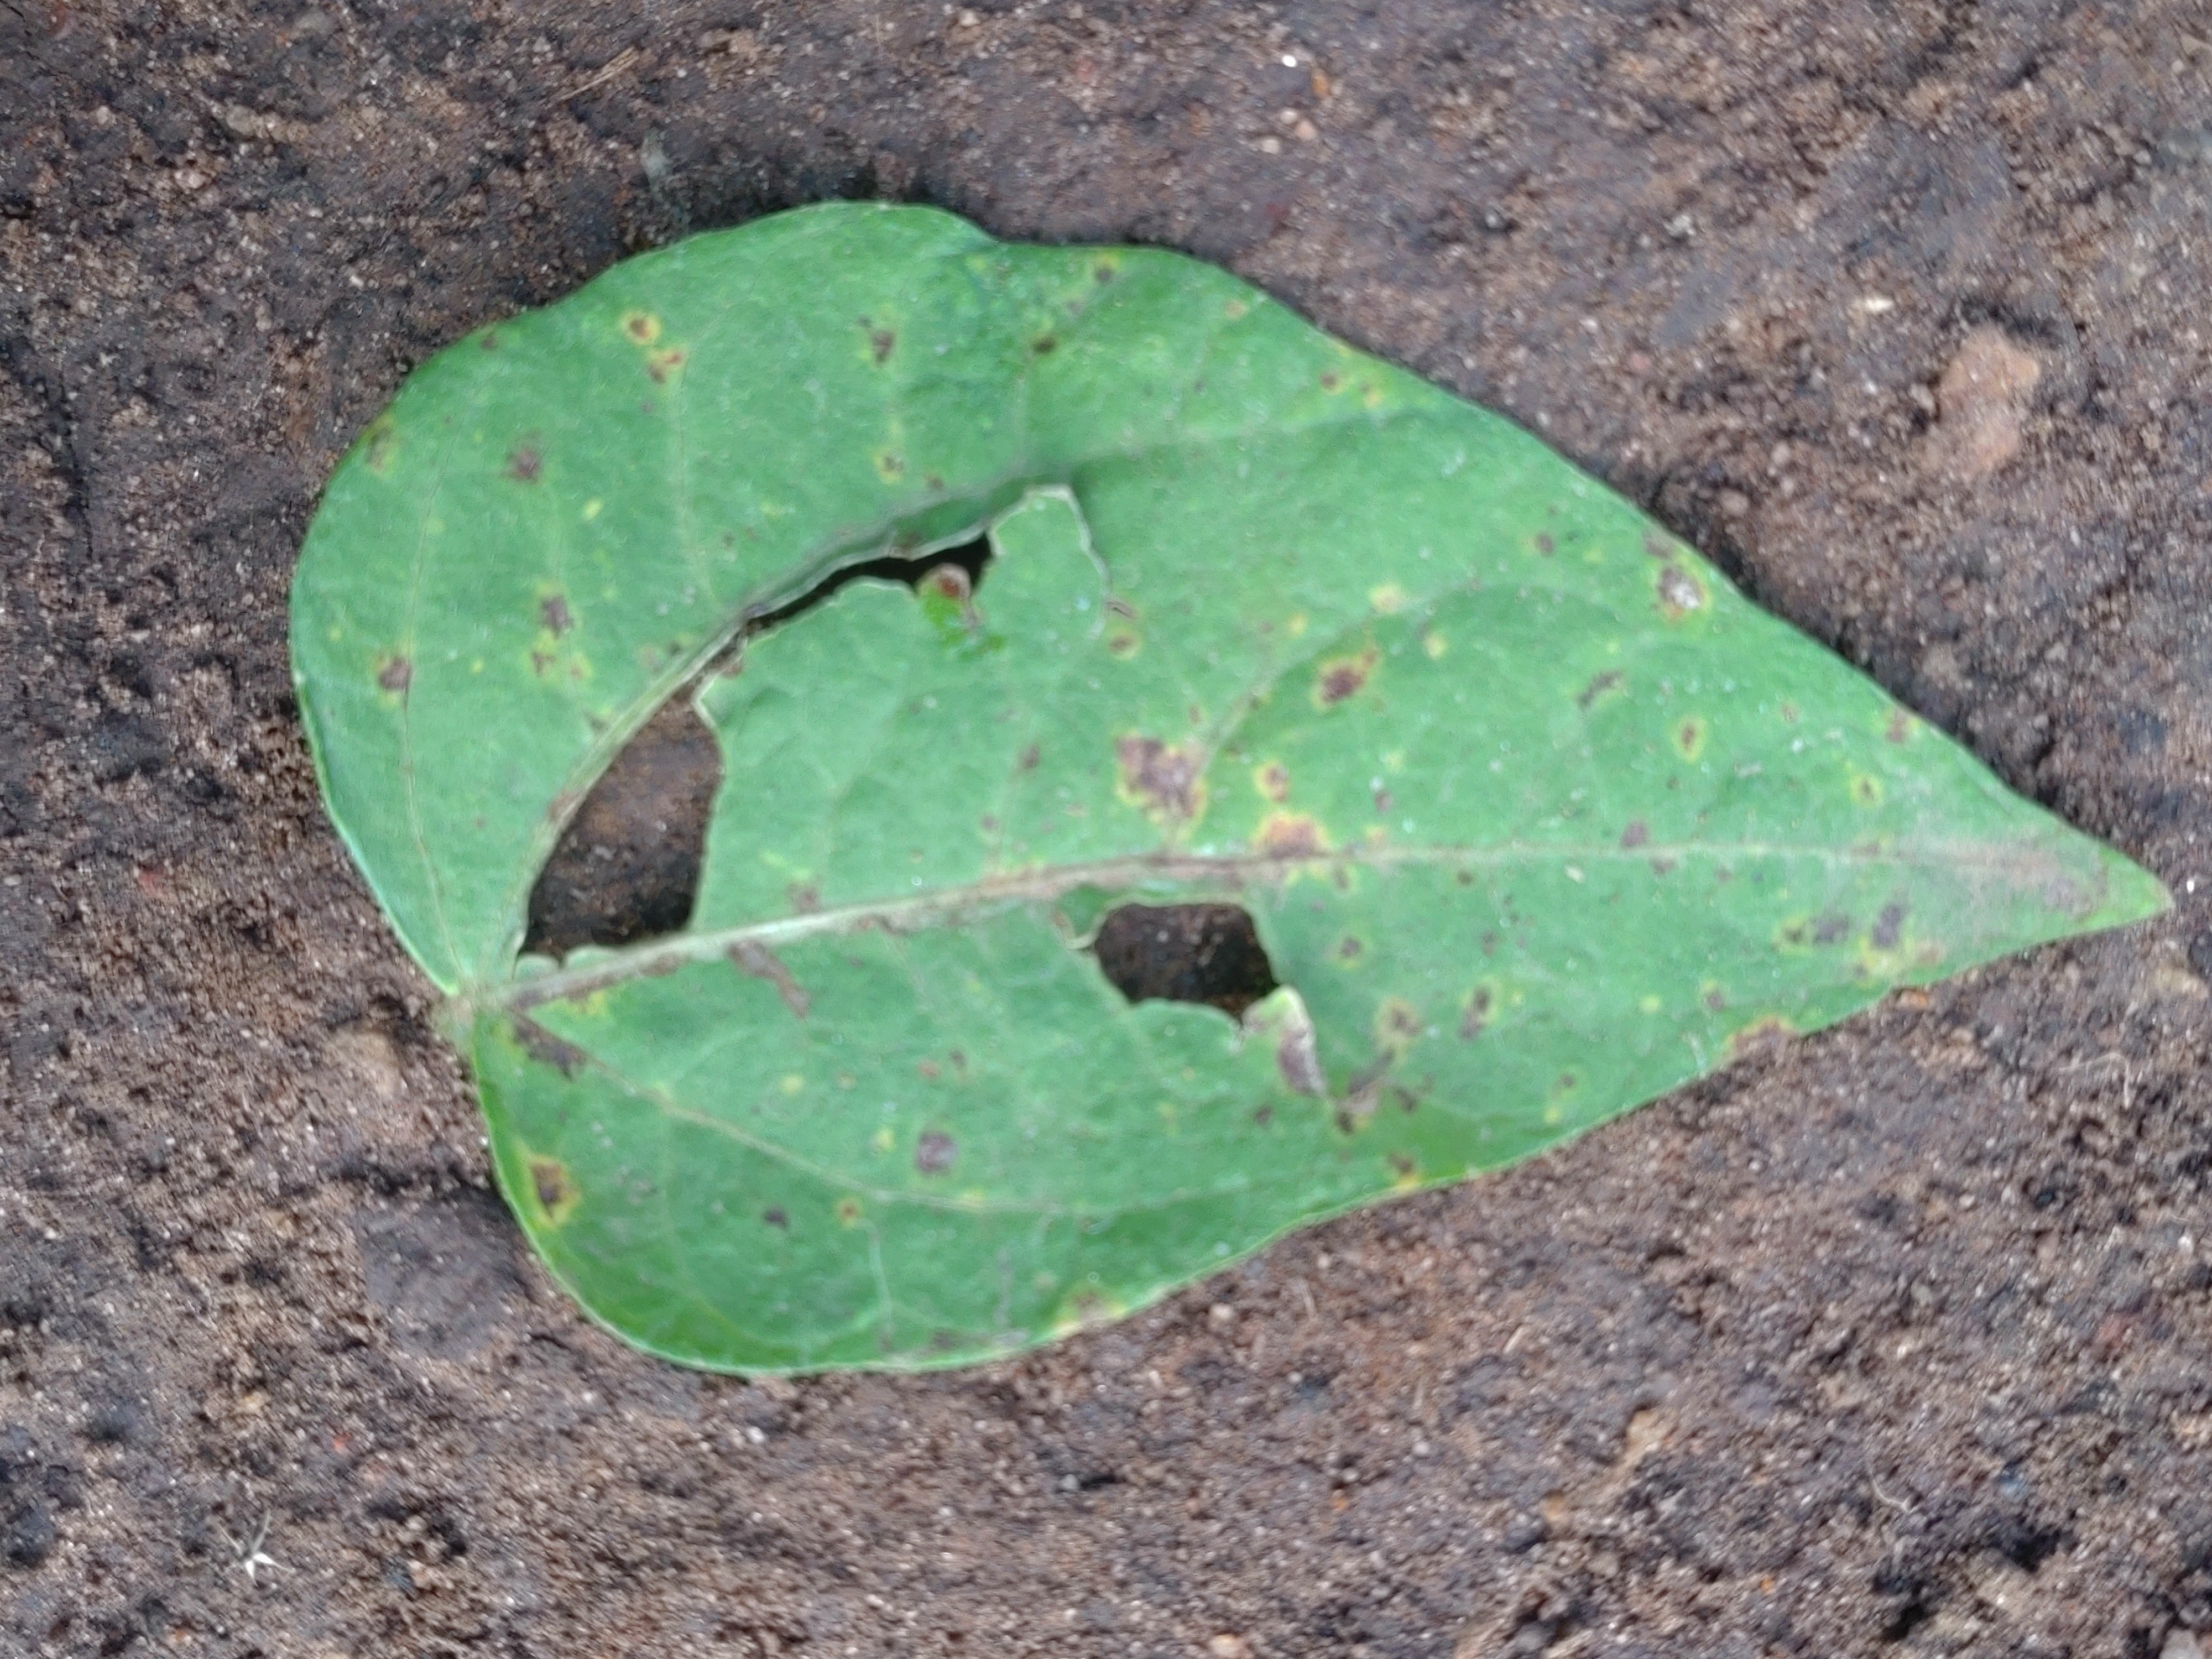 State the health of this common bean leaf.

anthracnose
